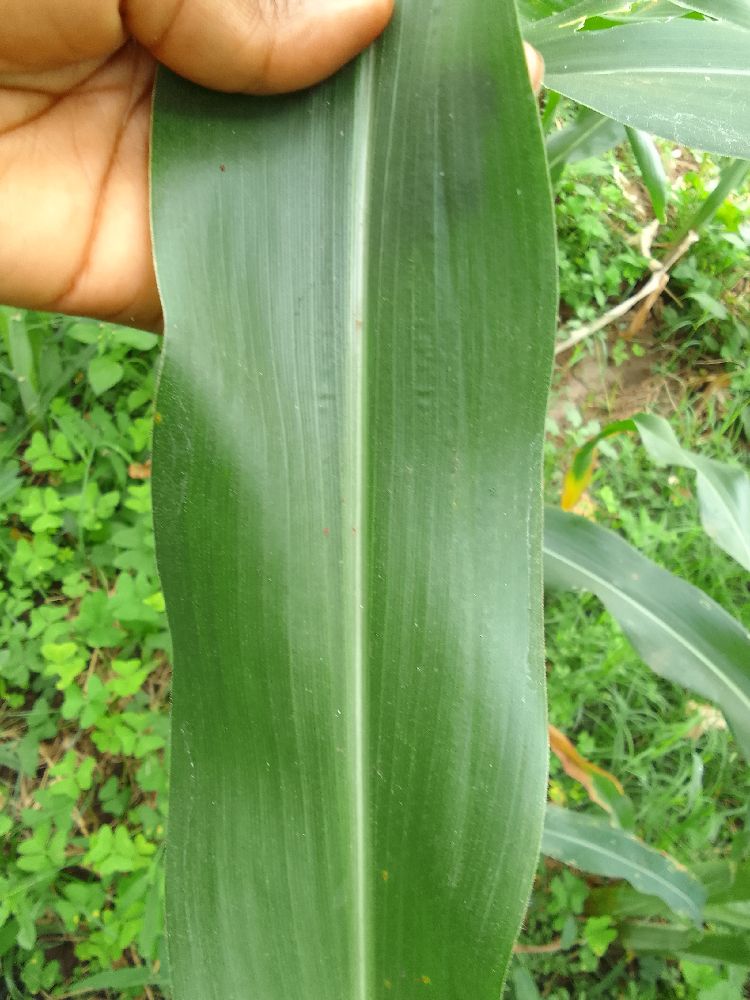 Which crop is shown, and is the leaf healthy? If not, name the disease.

maize, healthy
